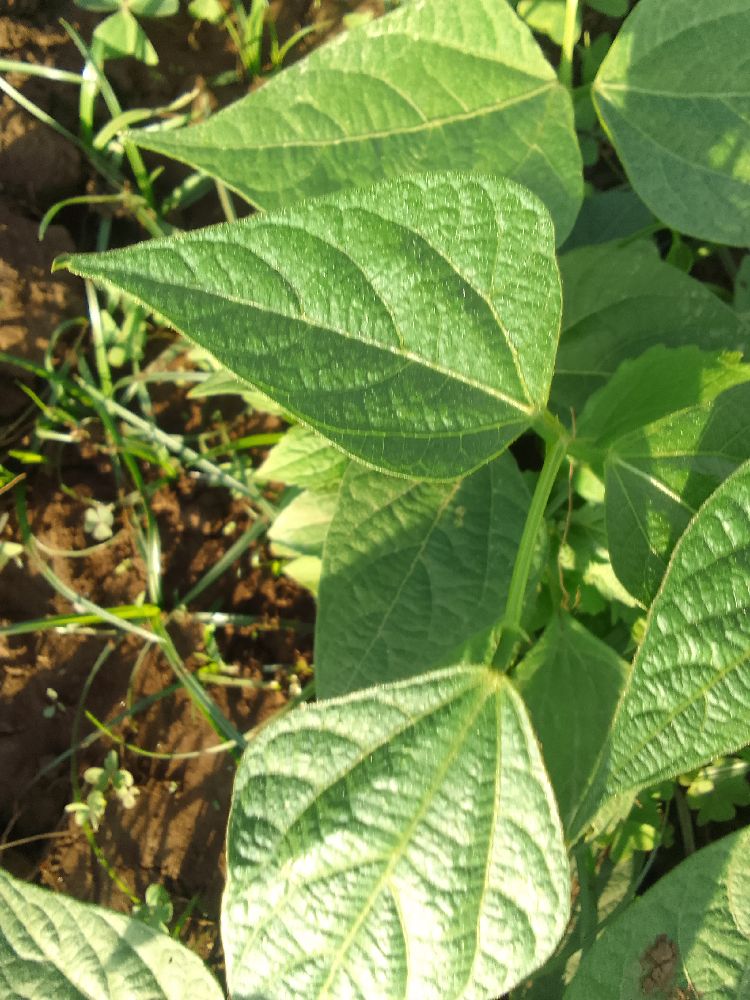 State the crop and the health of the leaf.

common bean, healthy
